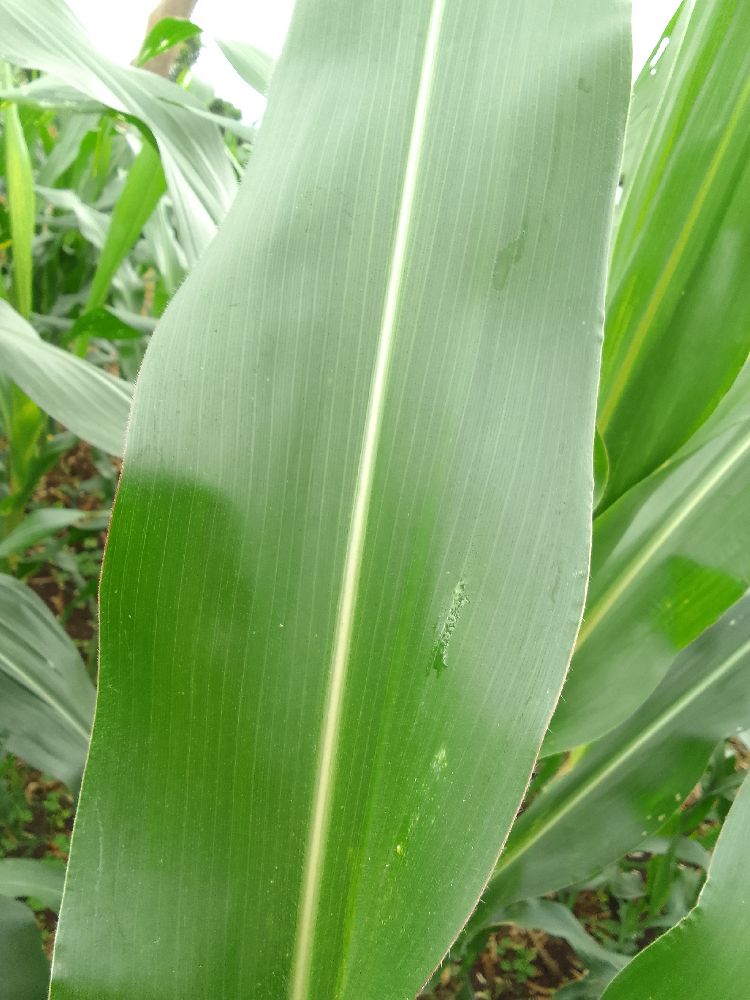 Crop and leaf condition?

maize, healthy
